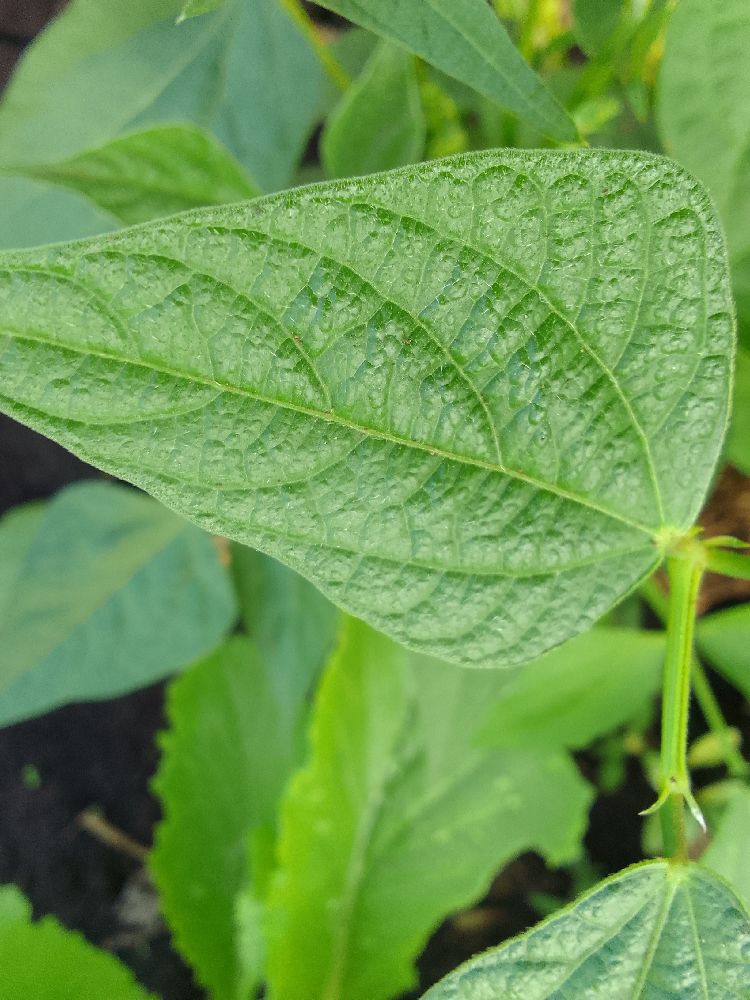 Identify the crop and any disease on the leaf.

common bean, healthy
